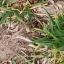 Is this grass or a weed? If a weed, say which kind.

grass
